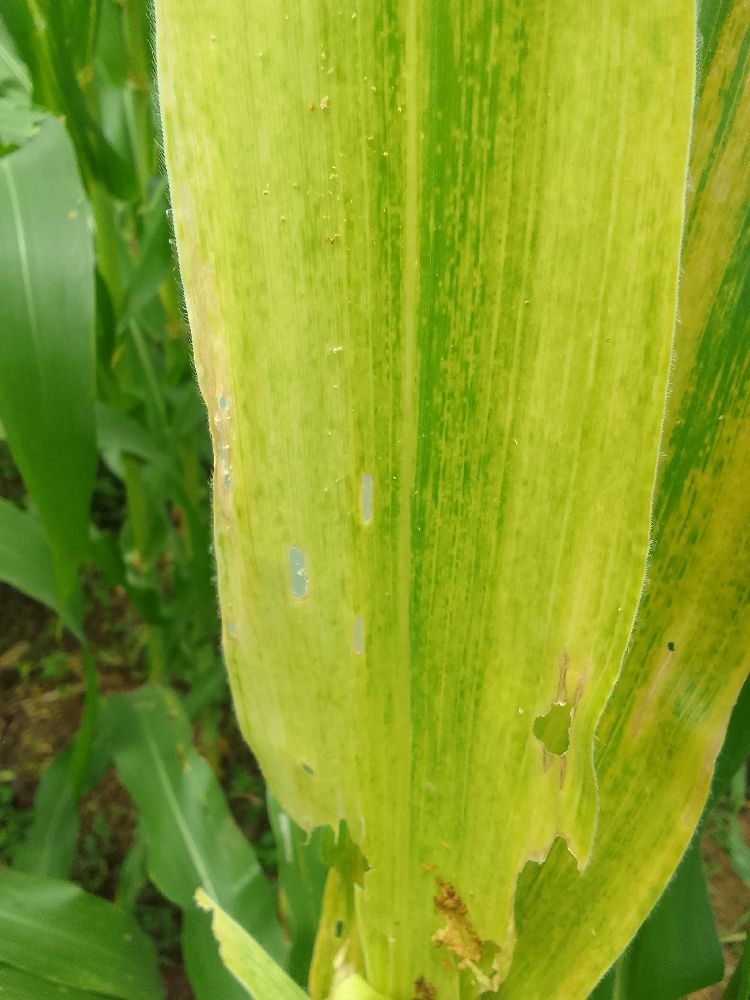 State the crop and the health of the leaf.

maize, maize lethal necrosis
